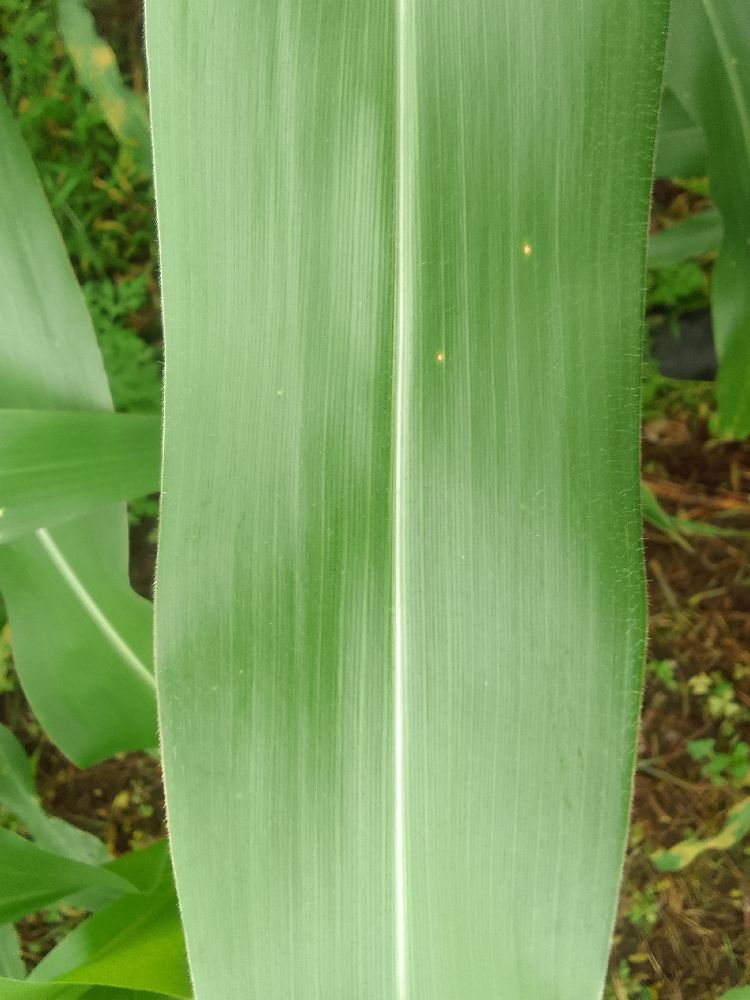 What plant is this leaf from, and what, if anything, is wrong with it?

maize, healthy
